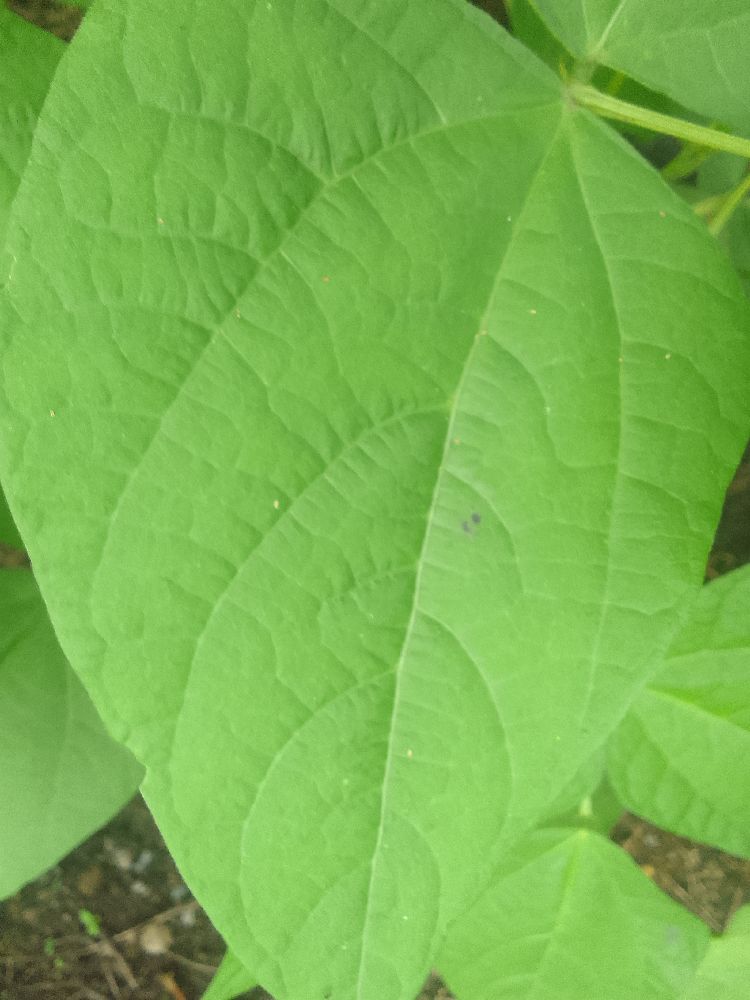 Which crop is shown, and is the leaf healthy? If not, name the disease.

common bean, healthy
